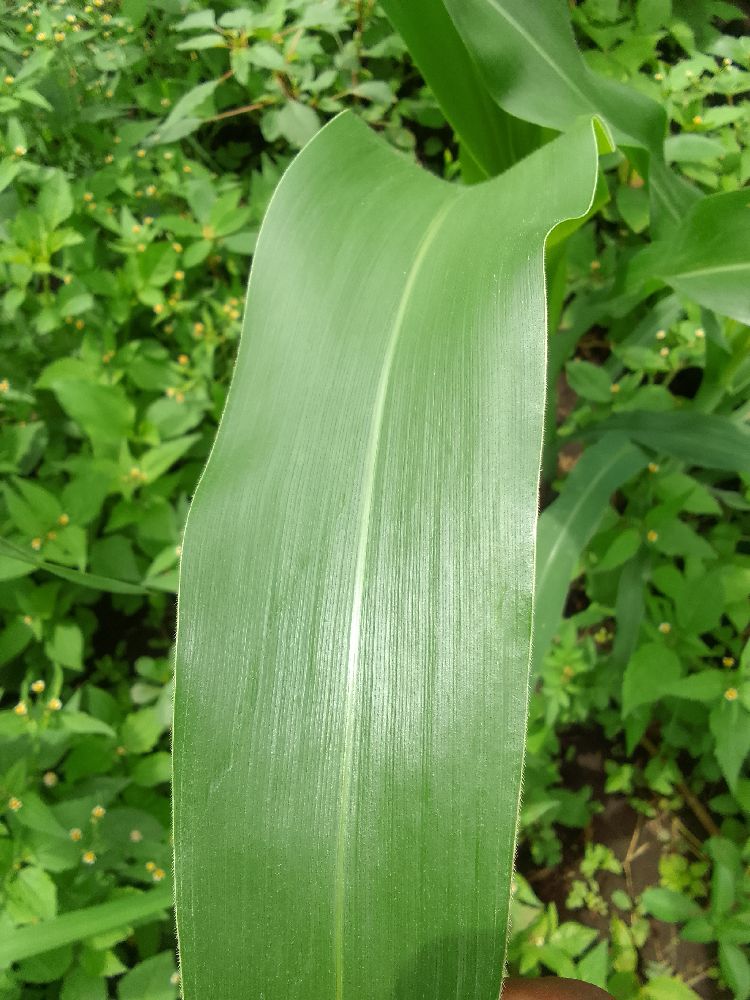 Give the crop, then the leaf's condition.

maize, healthy
